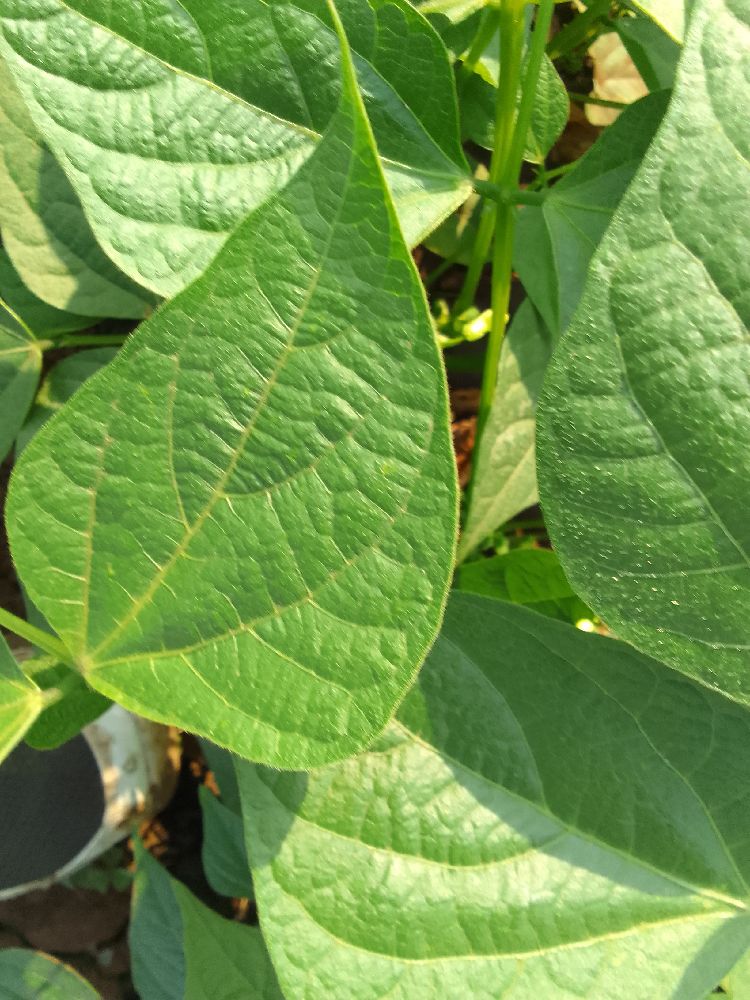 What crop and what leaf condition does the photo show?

common bean, healthy
